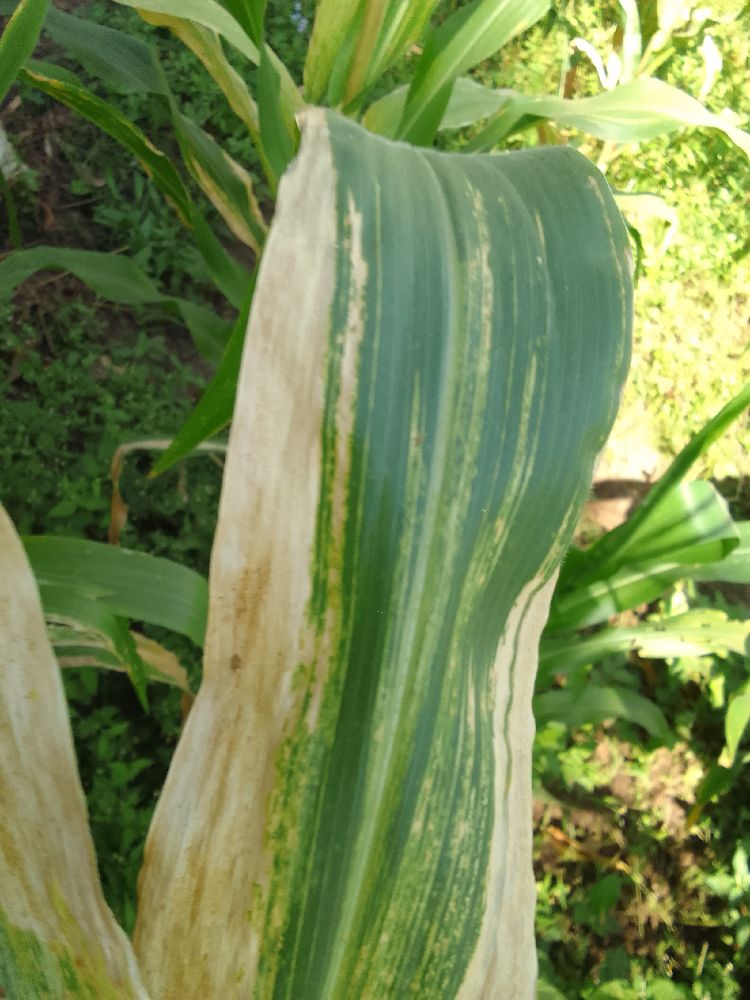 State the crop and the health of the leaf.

maize, maize lethal necrosis
